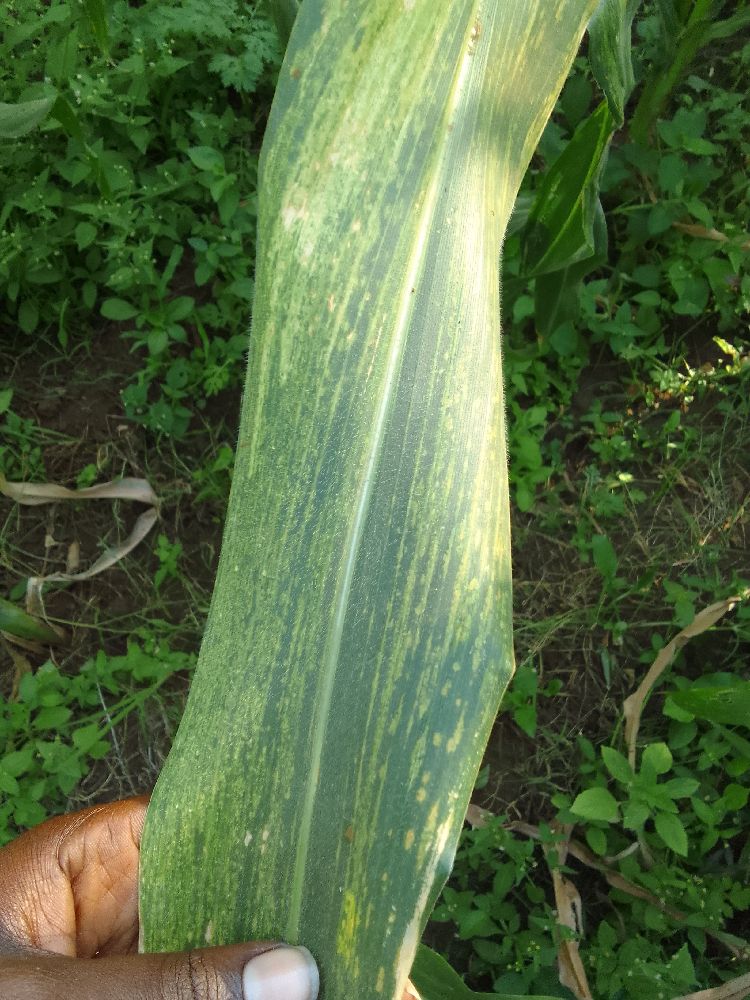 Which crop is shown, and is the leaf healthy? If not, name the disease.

maize, maize lethal necrosis
